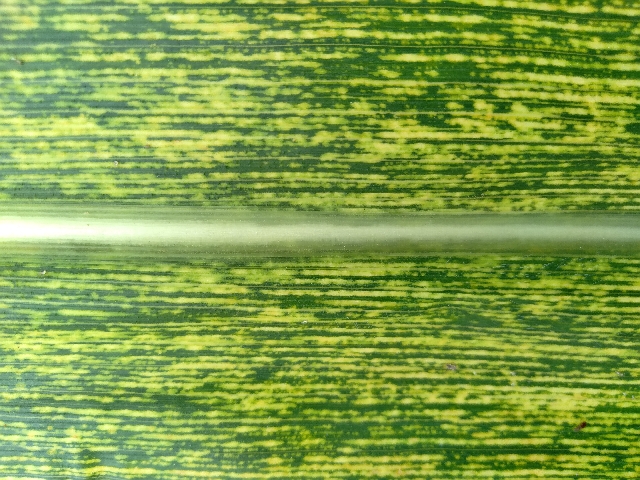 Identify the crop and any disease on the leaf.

maize, maize streak virus
